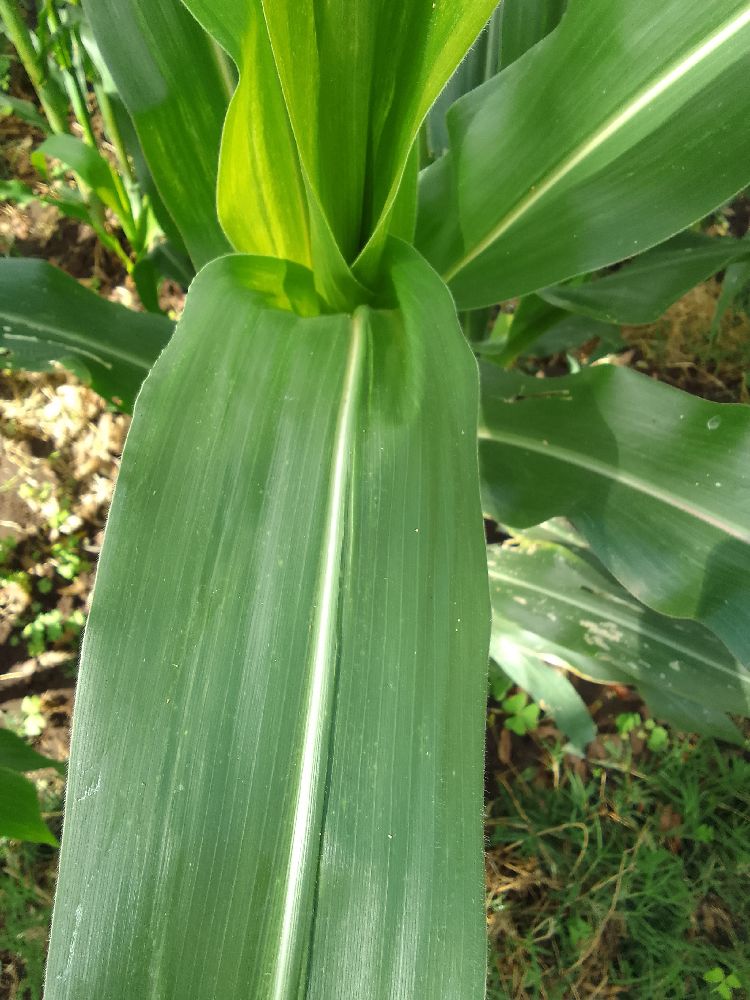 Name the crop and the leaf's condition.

maize, healthy
